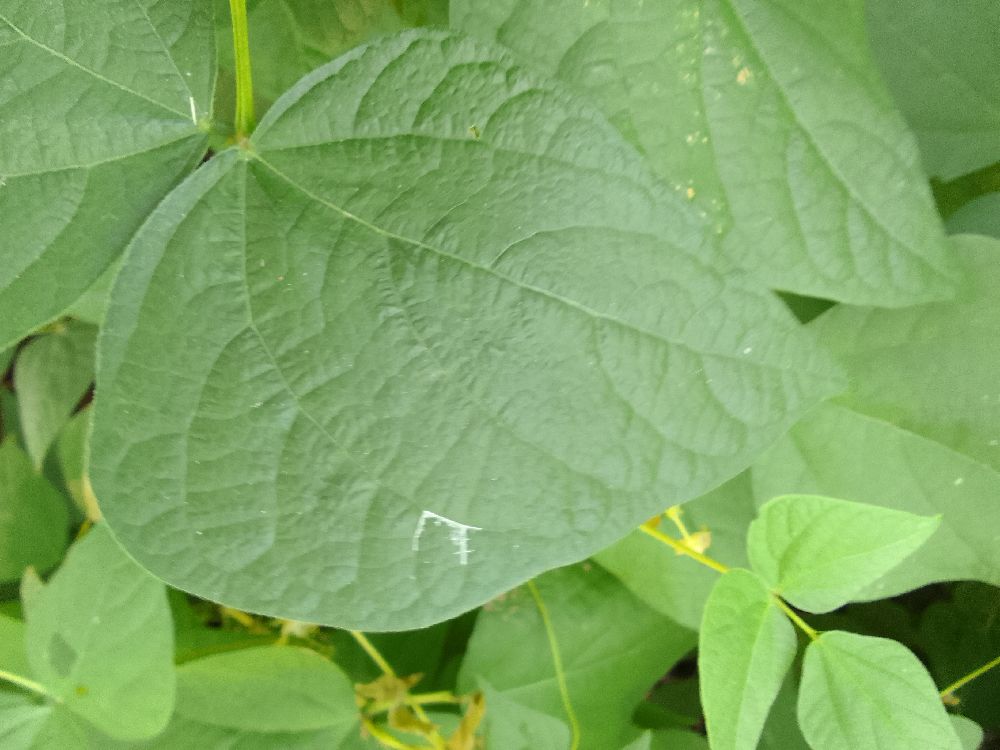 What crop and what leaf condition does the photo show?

common bean, healthy
